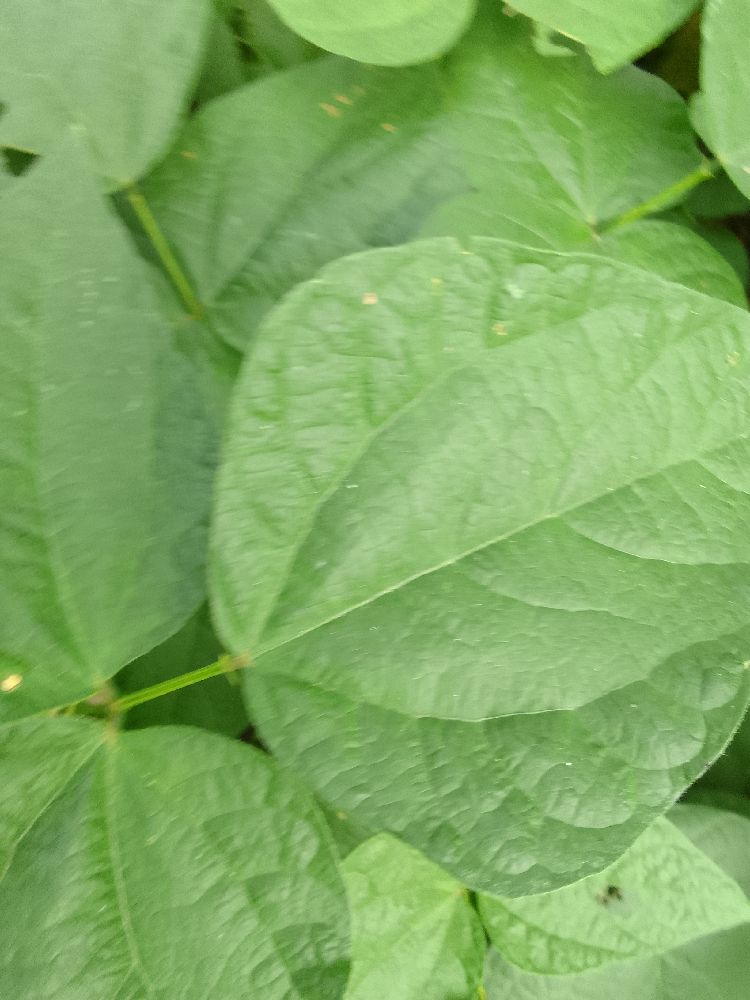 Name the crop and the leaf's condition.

common bean, healthy
